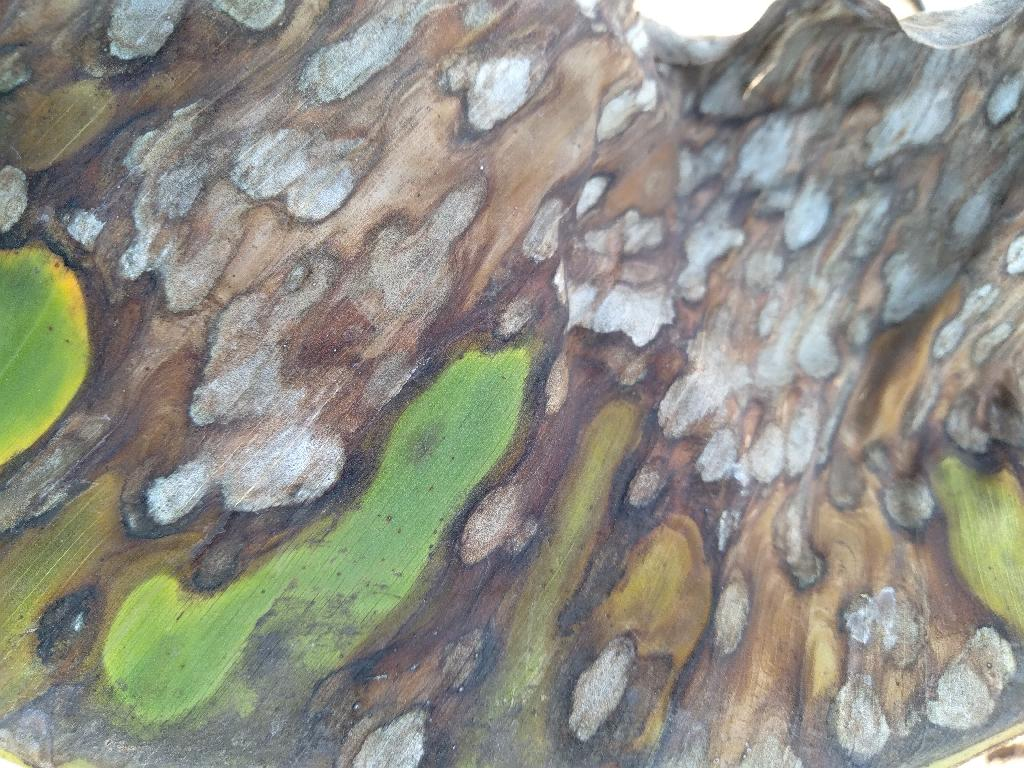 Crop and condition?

banana, black sigatoka
